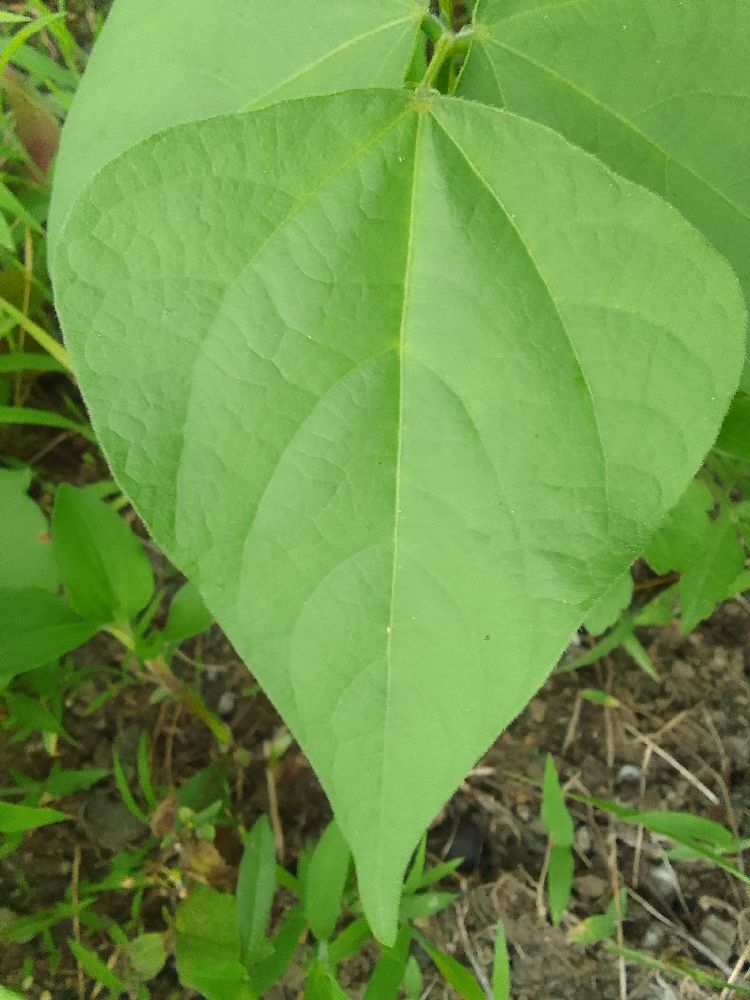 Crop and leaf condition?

common bean, healthy
